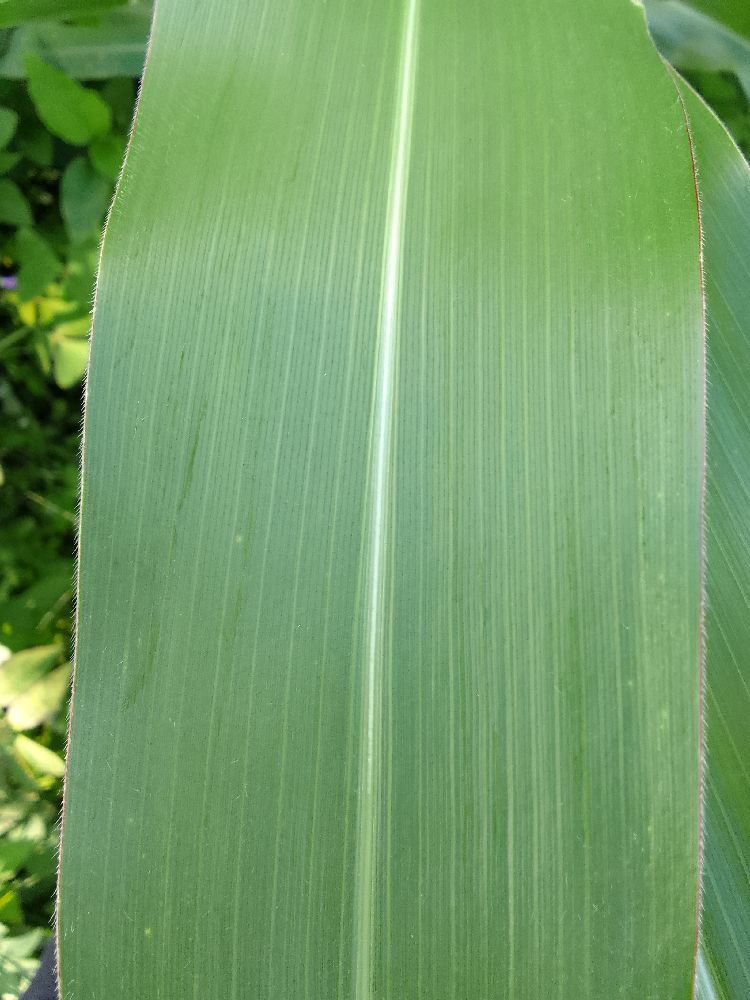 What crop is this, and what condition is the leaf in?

maize, healthy
